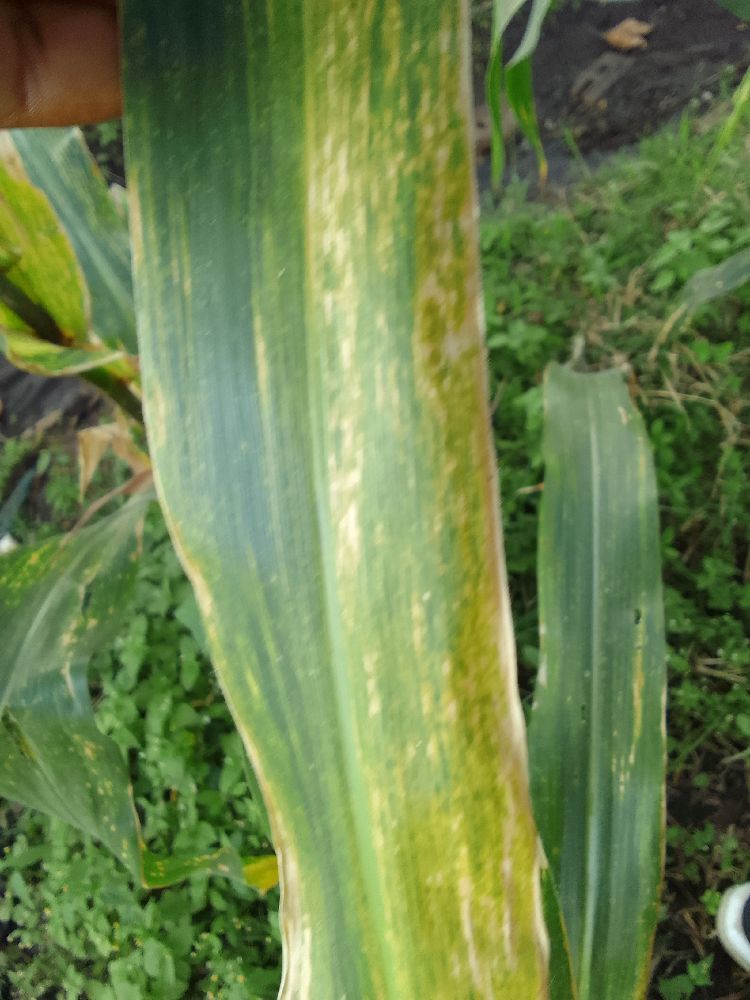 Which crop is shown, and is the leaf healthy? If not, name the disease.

maize, maize lethal necrosis
